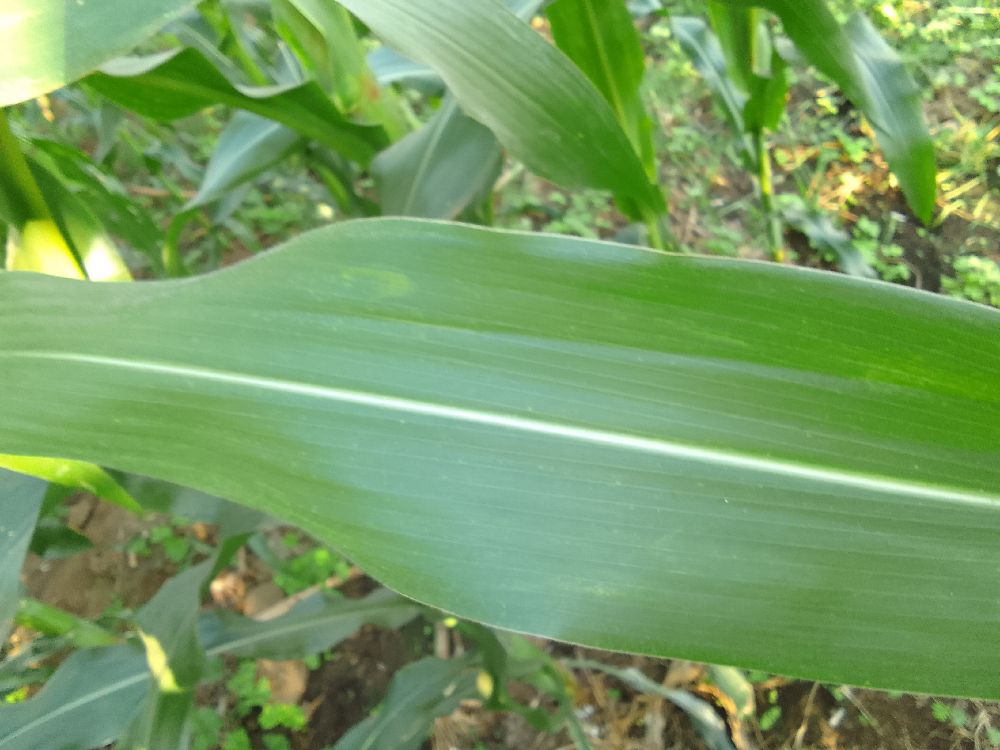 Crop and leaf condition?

maize, healthy
